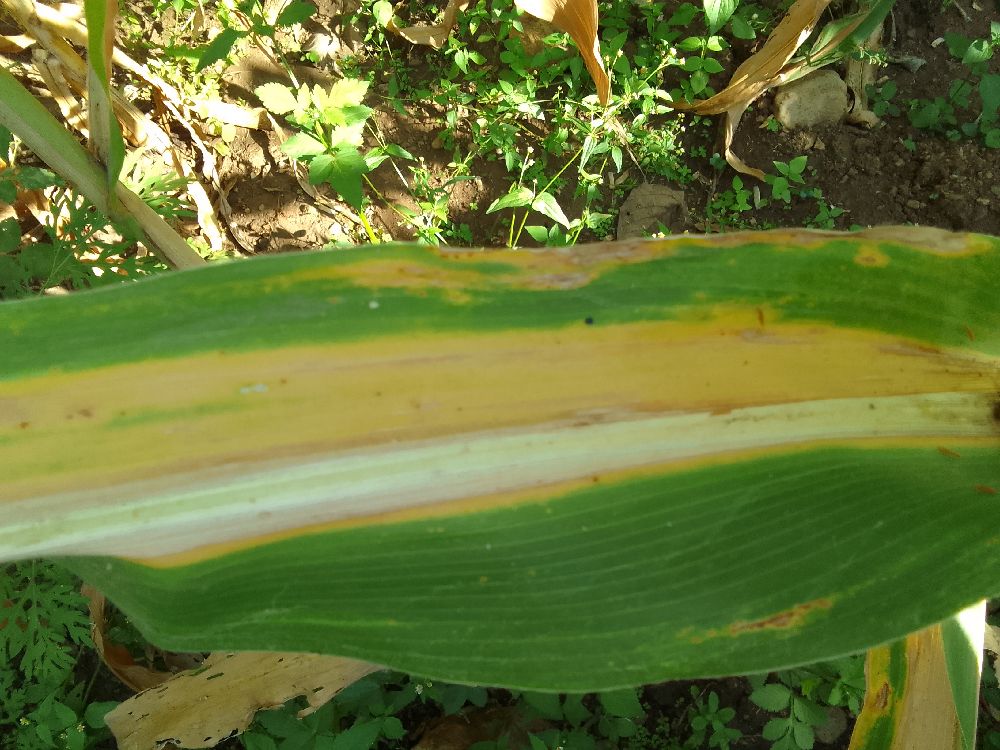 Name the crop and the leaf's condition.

maize, maize lethal necrosis
